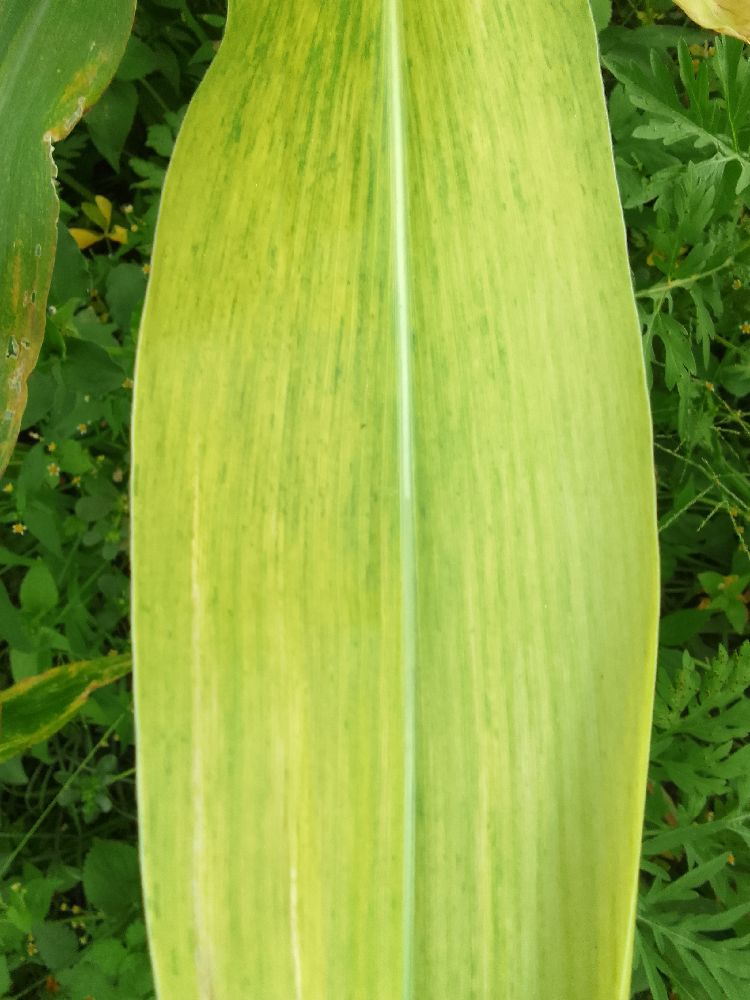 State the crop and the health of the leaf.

maize, maize lethal necrosis
